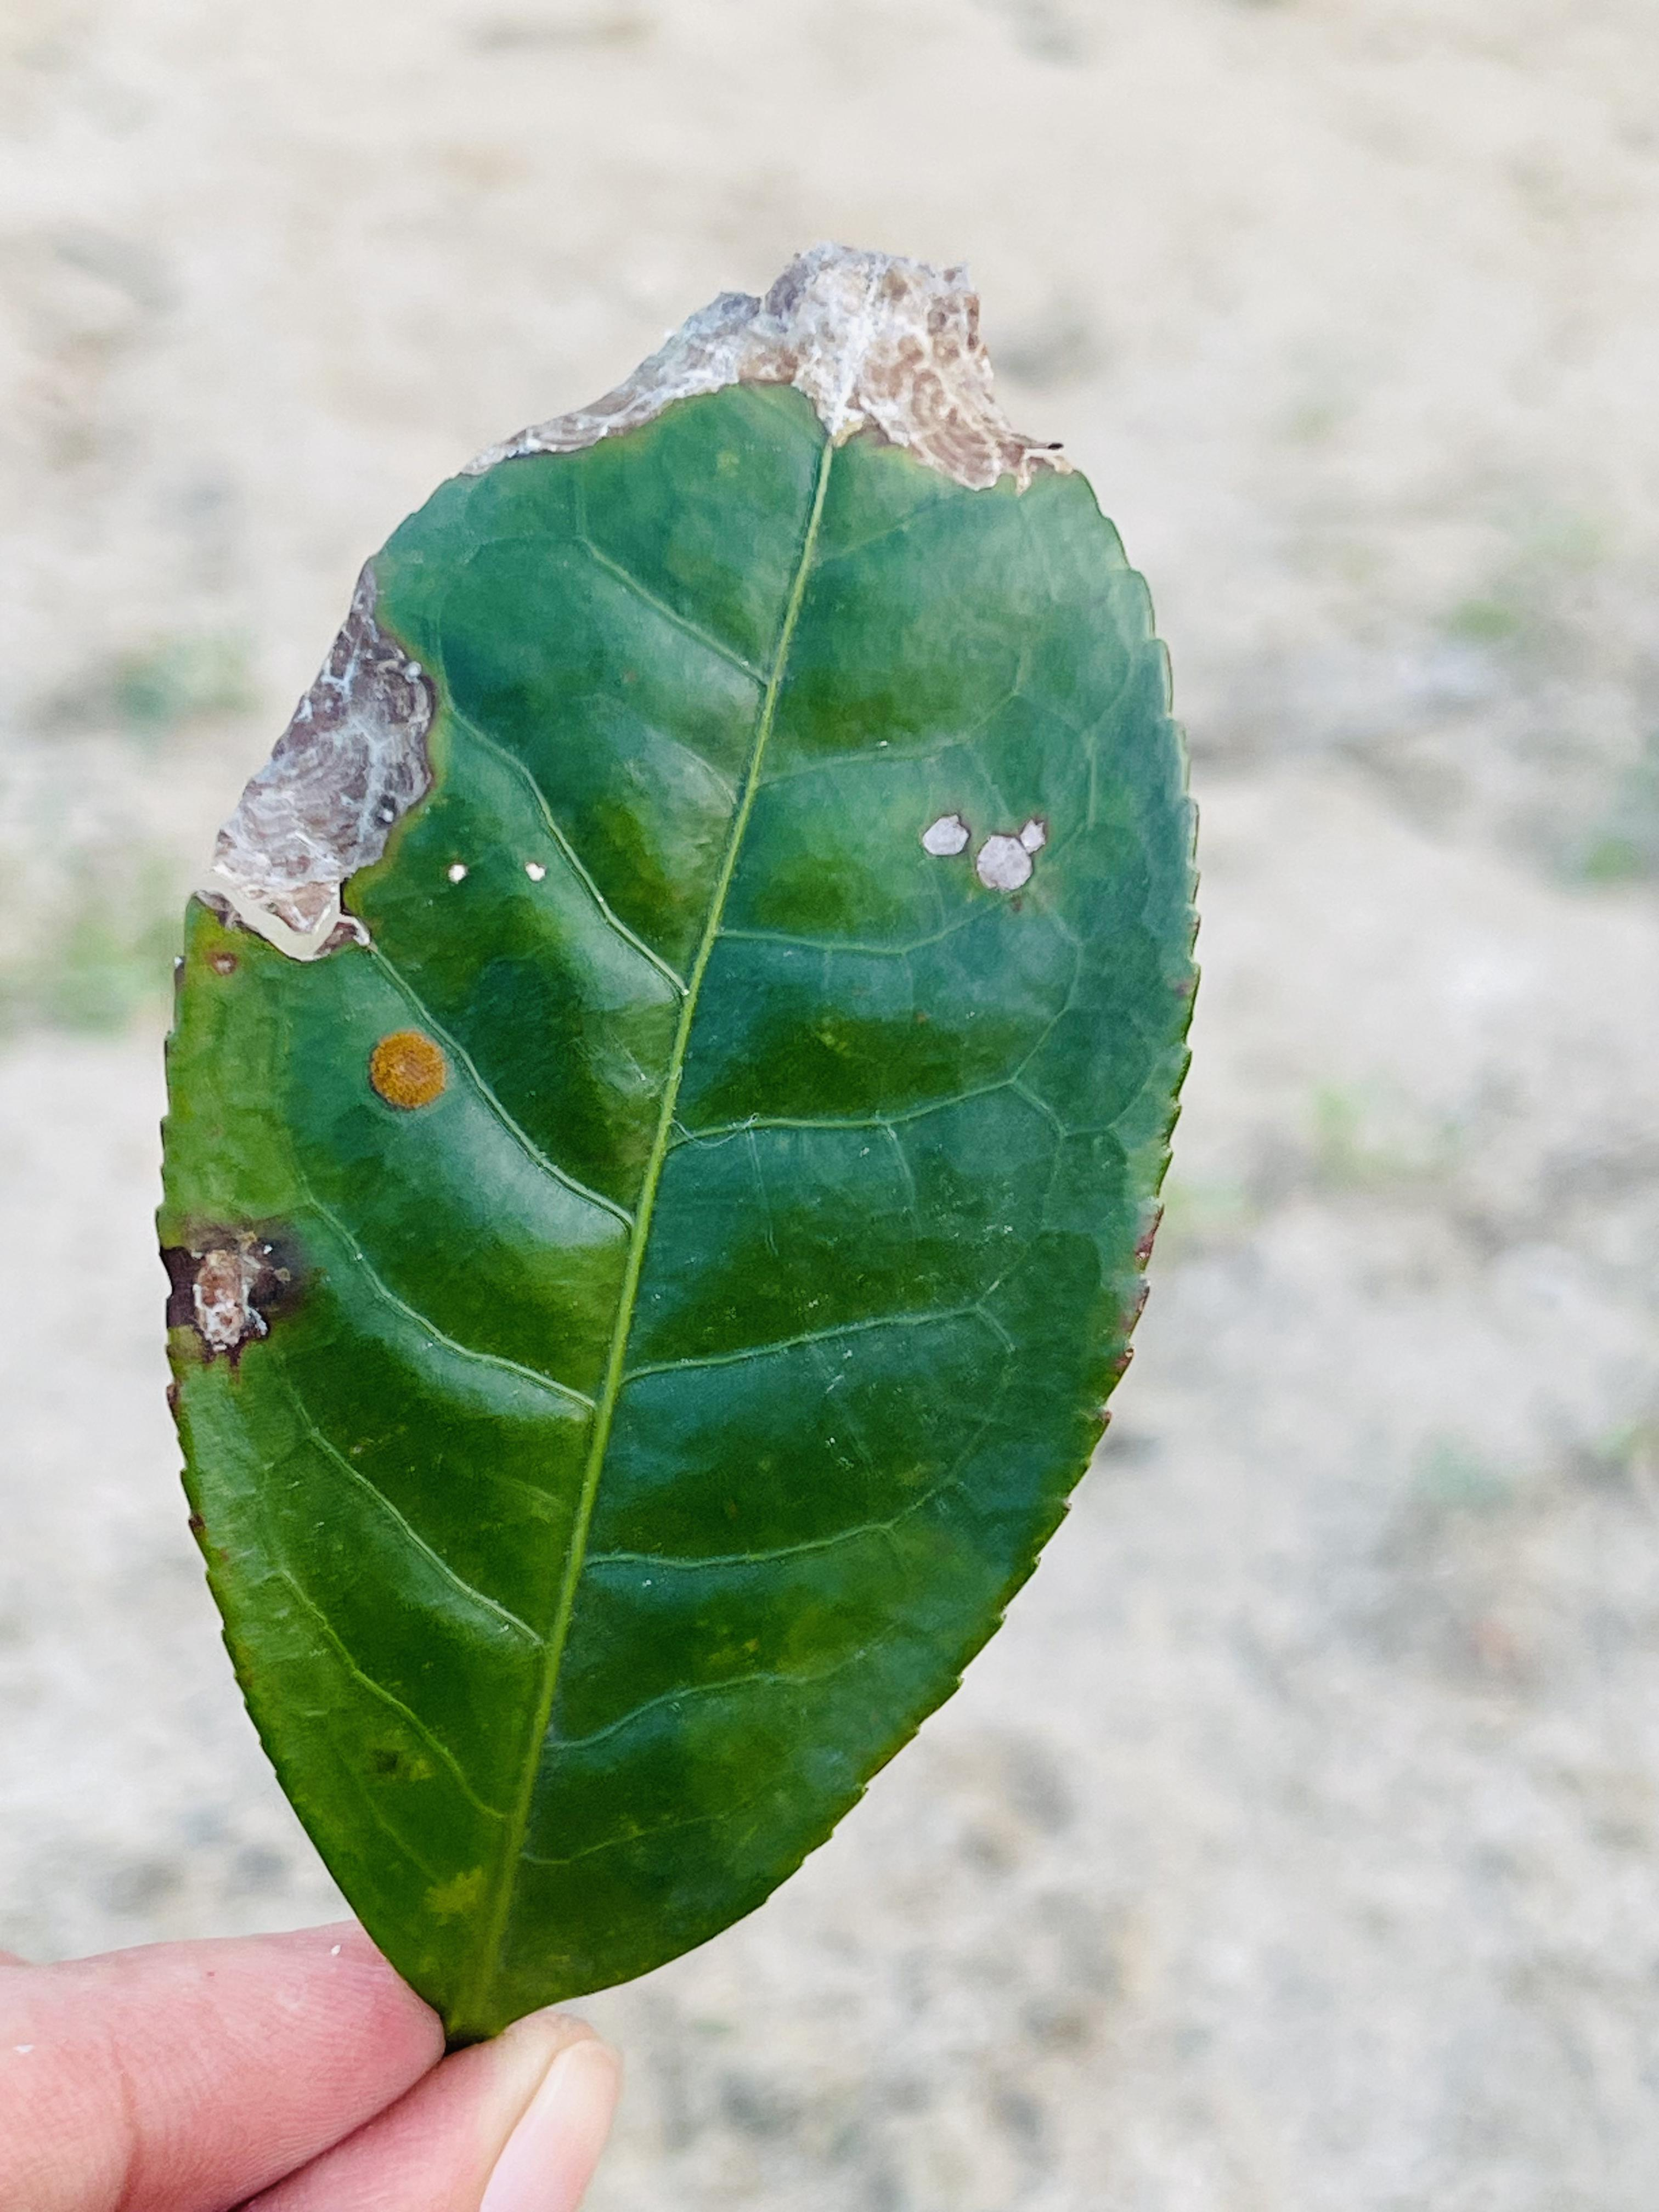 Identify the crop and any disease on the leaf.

tea, blight
